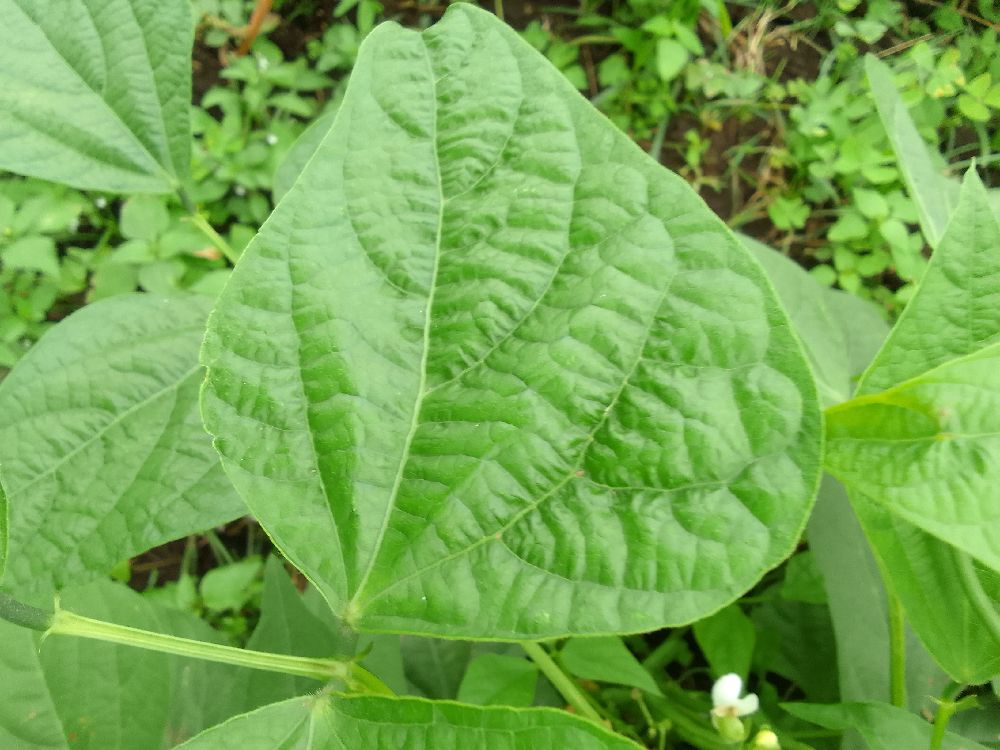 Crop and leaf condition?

common bean, healthy
